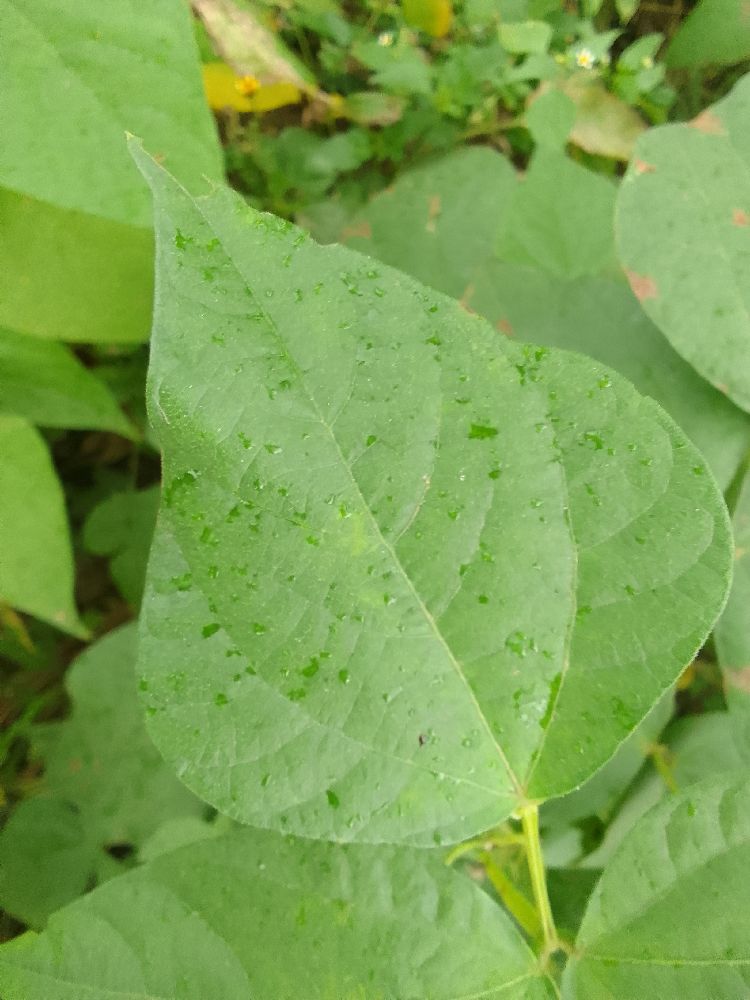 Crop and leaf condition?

common bean, healthy
